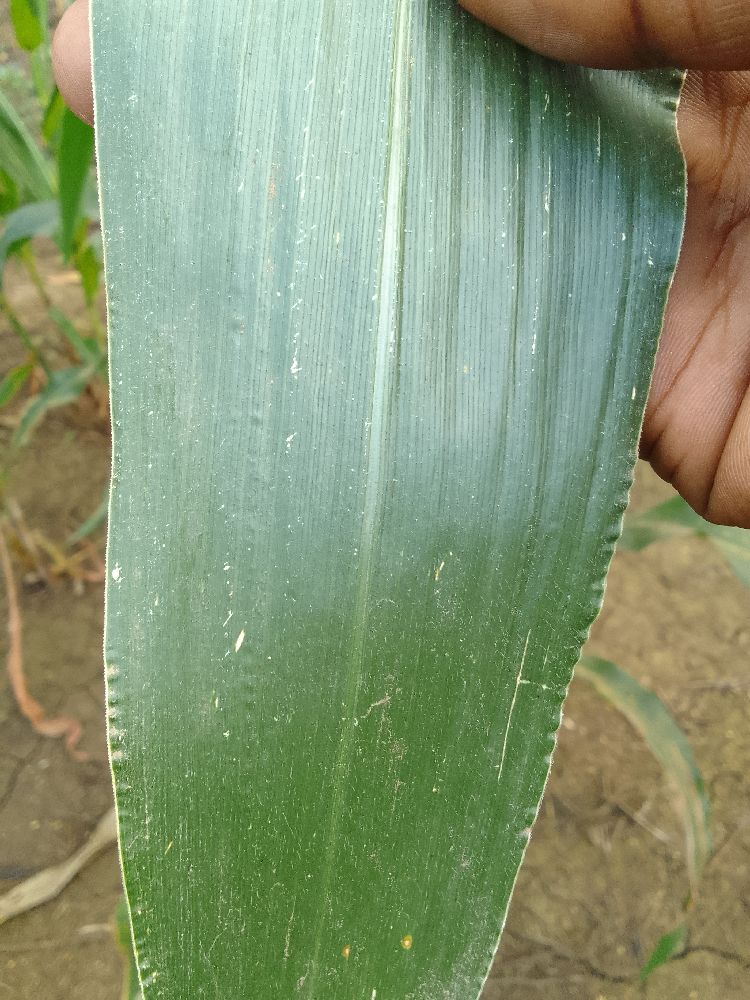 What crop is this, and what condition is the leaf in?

maize, healthy
